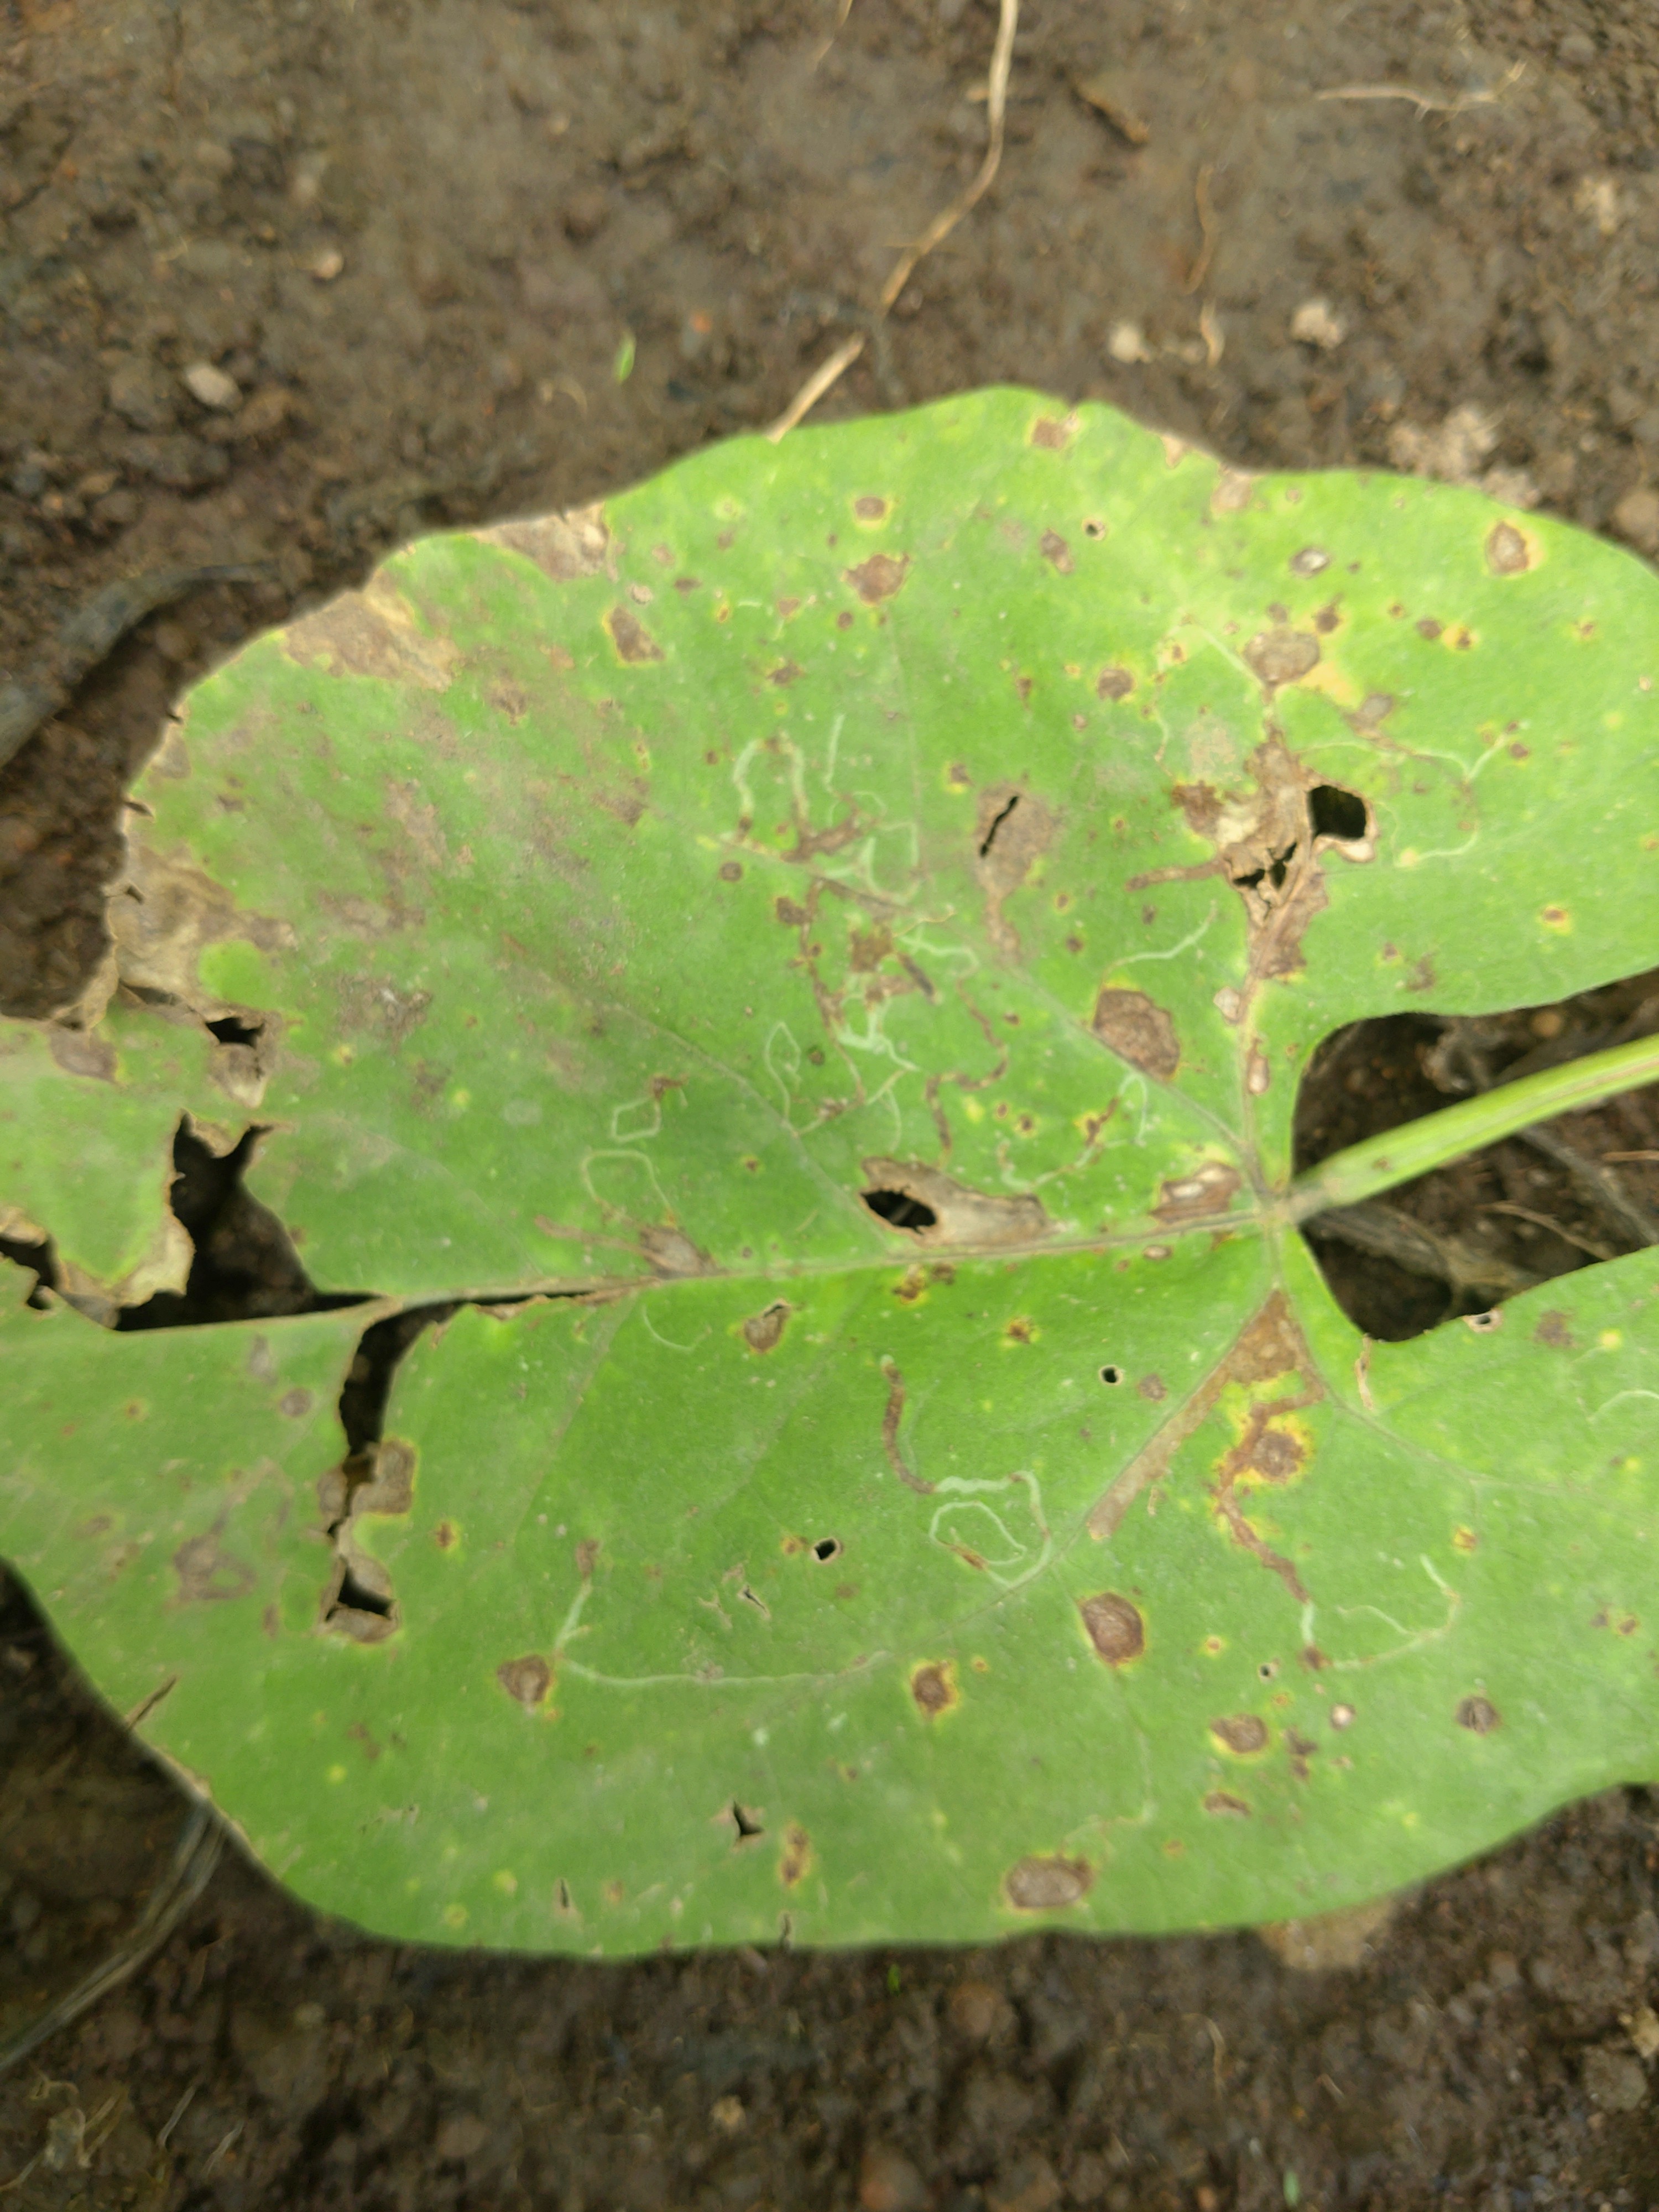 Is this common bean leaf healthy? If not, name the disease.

rust
